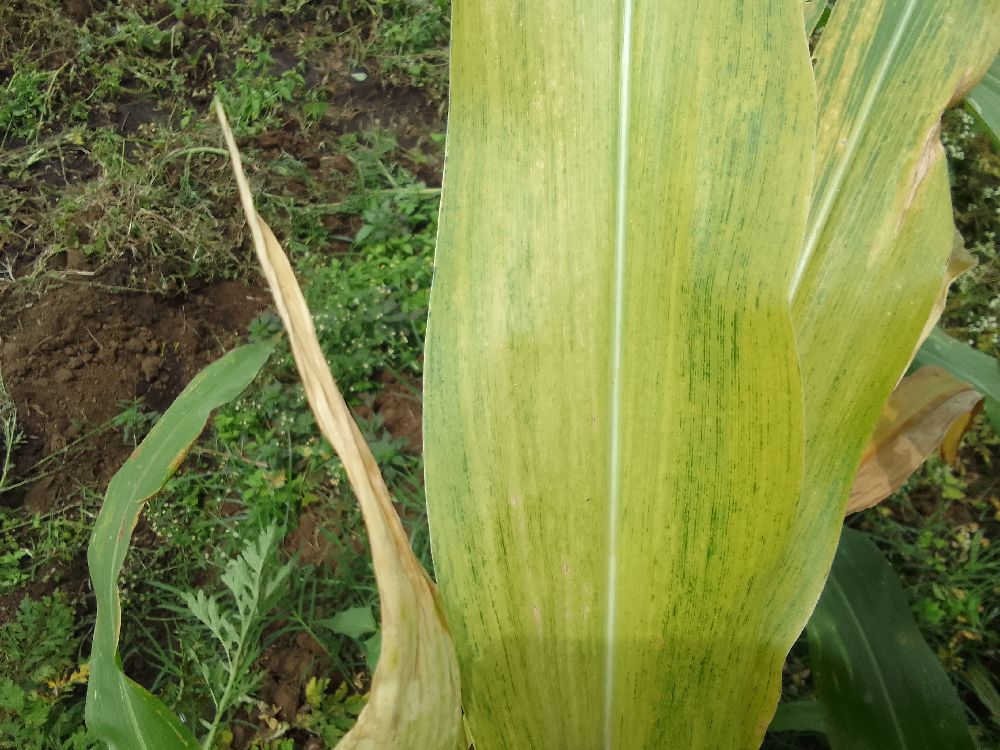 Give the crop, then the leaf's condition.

maize, maize lethal necrosis
